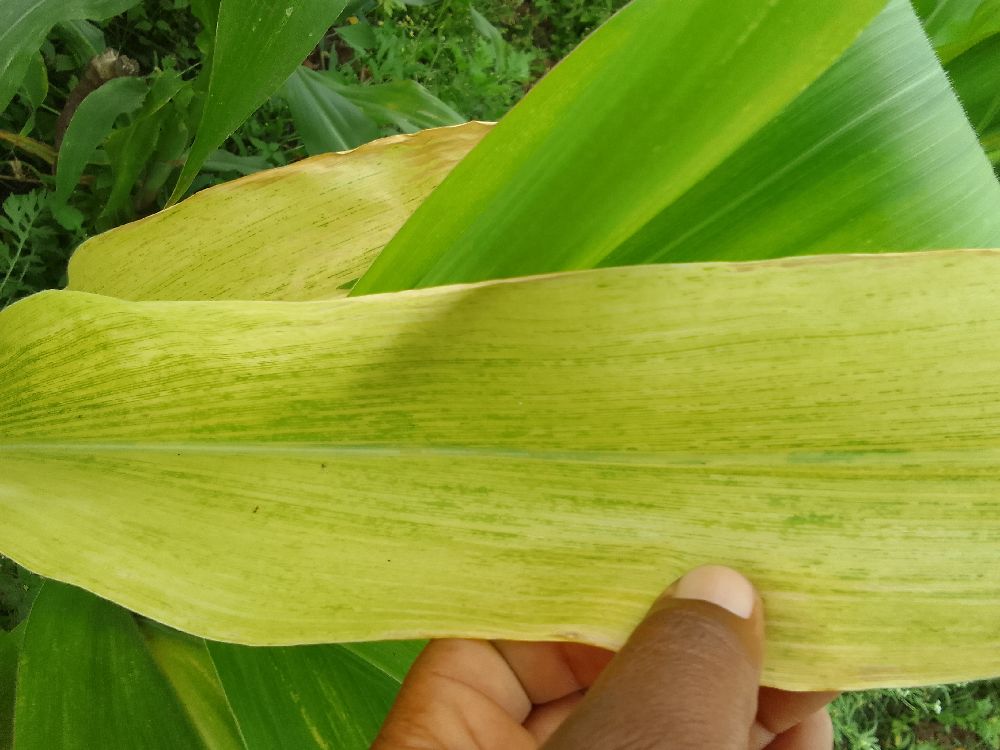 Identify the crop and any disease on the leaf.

maize, maize lethal necrosis
